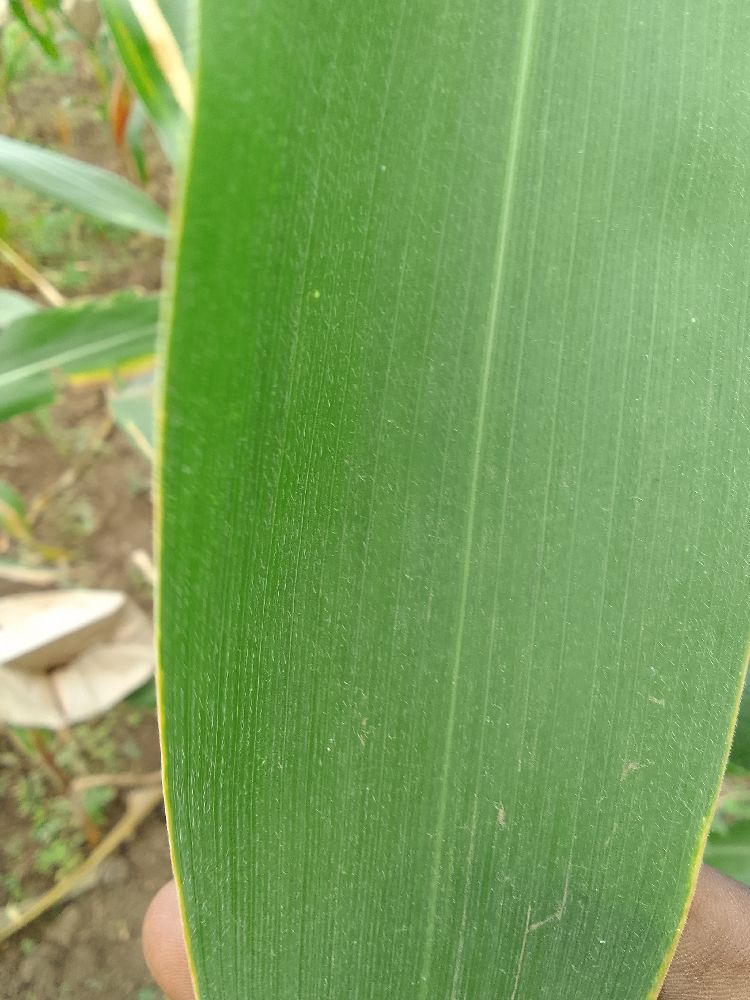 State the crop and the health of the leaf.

maize, healthy
